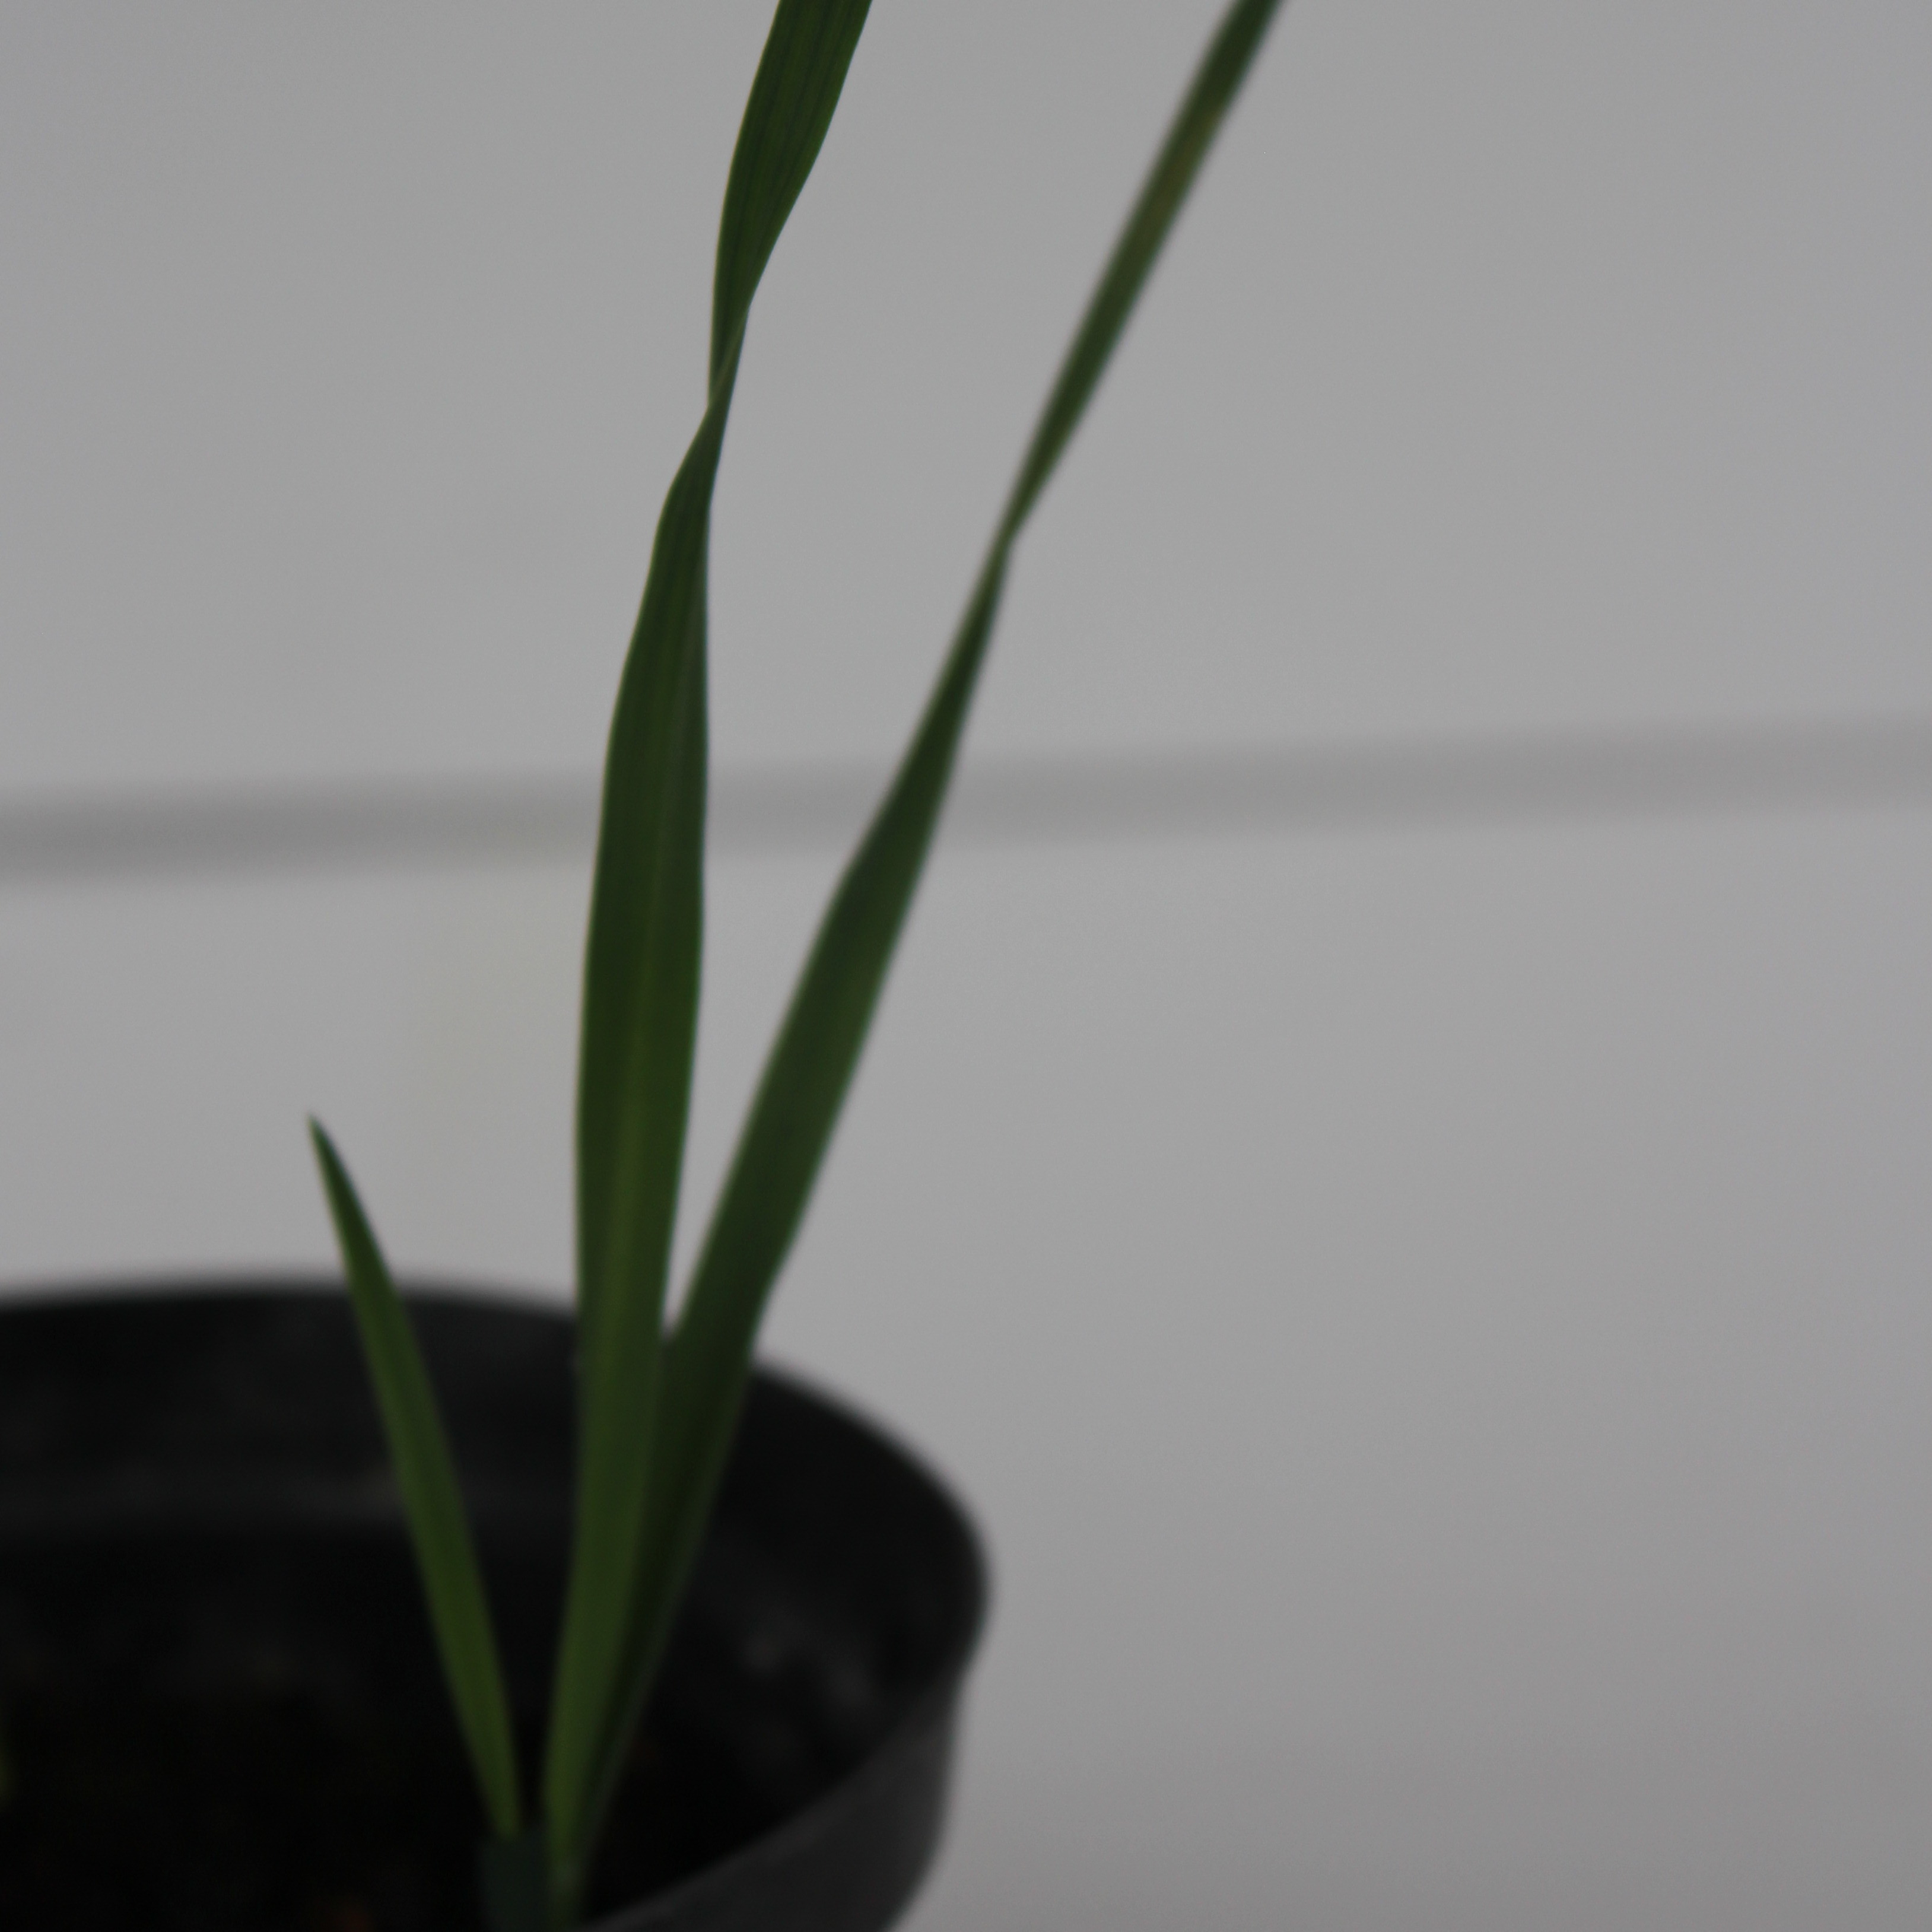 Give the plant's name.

Avena sterilis
